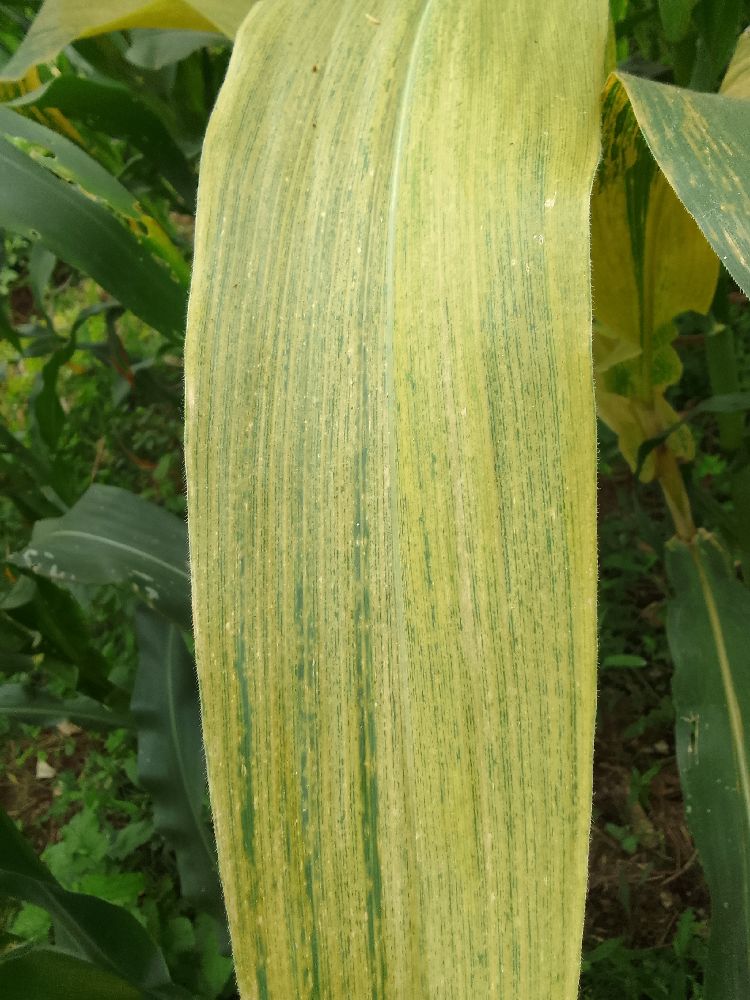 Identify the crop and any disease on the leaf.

maize, maize lethal necrosis
